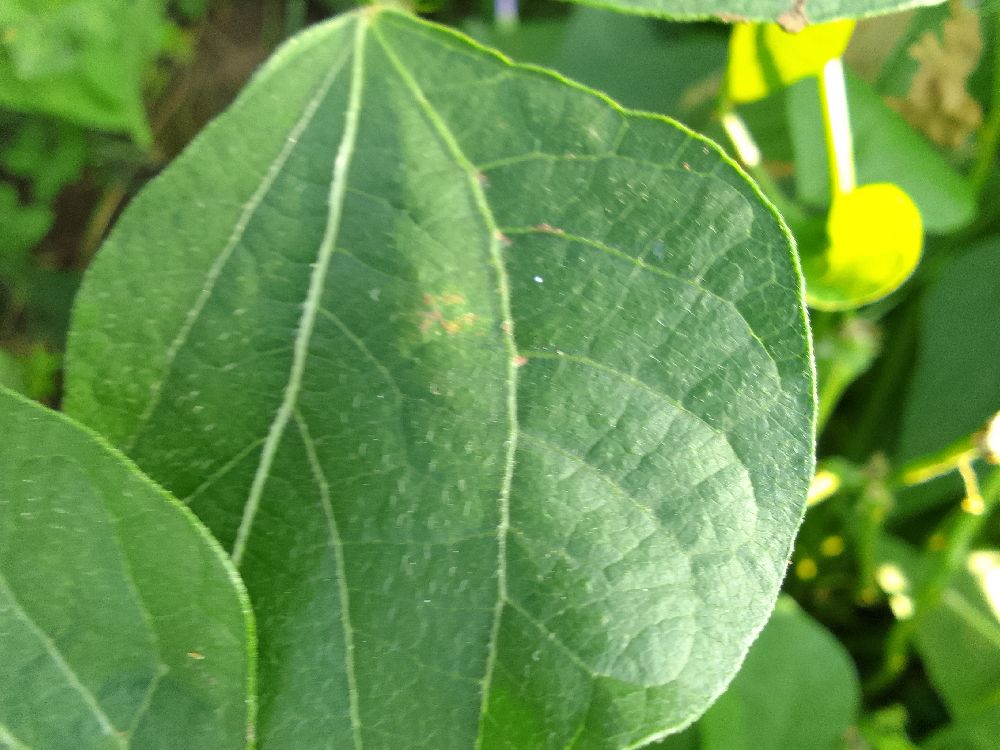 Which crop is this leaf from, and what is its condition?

common bean, healthy
